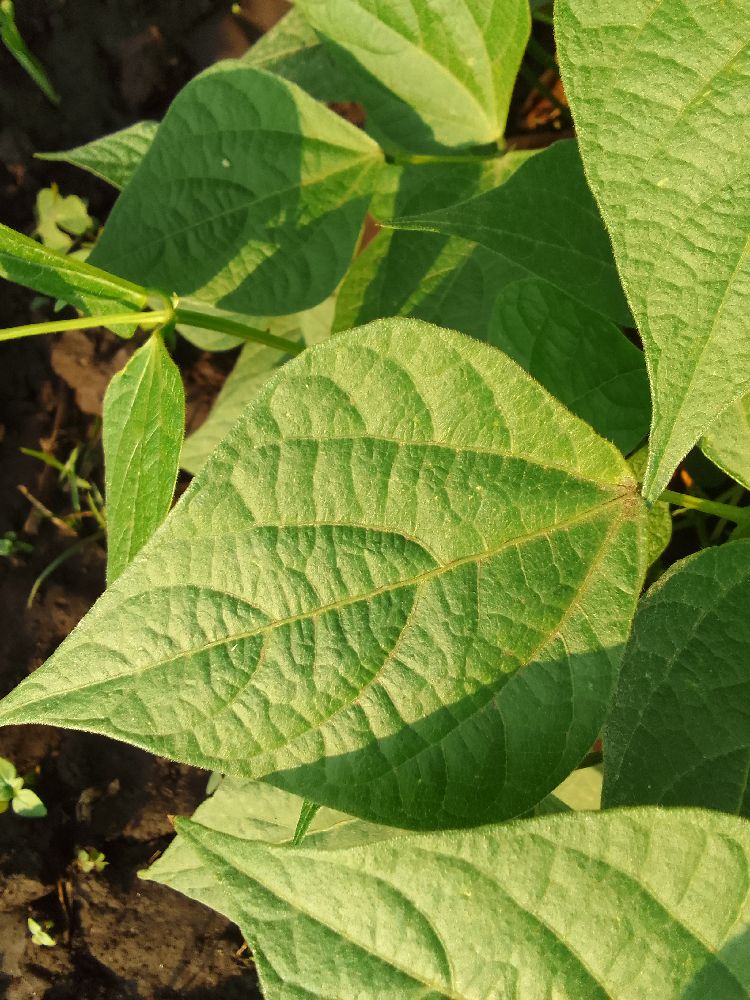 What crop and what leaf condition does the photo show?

common bean, healthy
